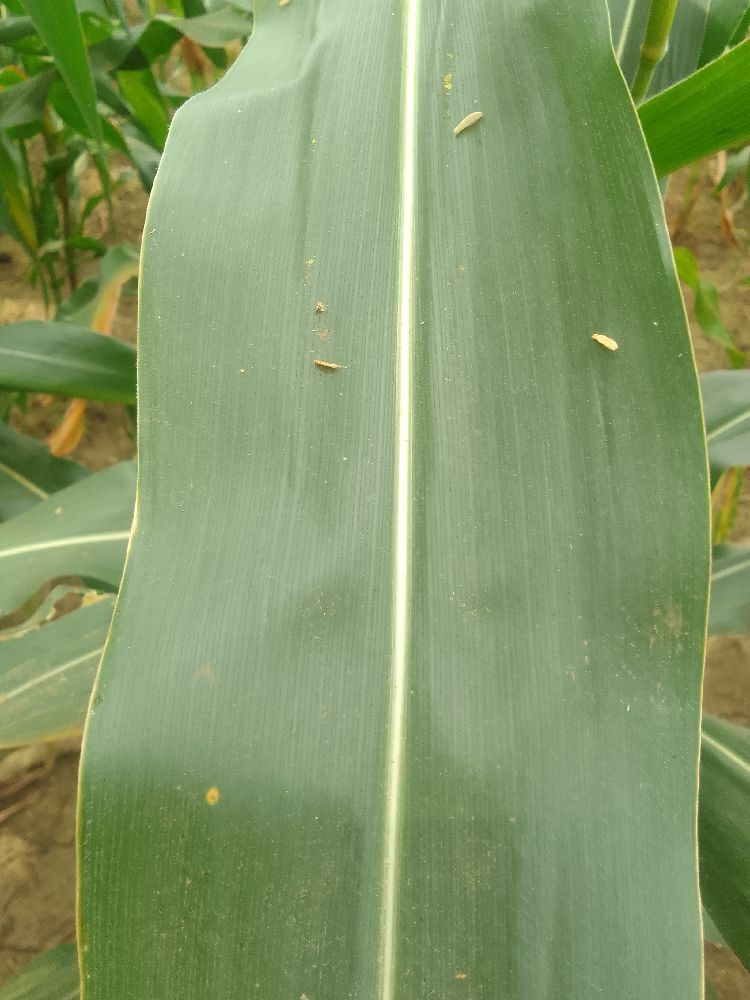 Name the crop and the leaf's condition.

maize, healthy
